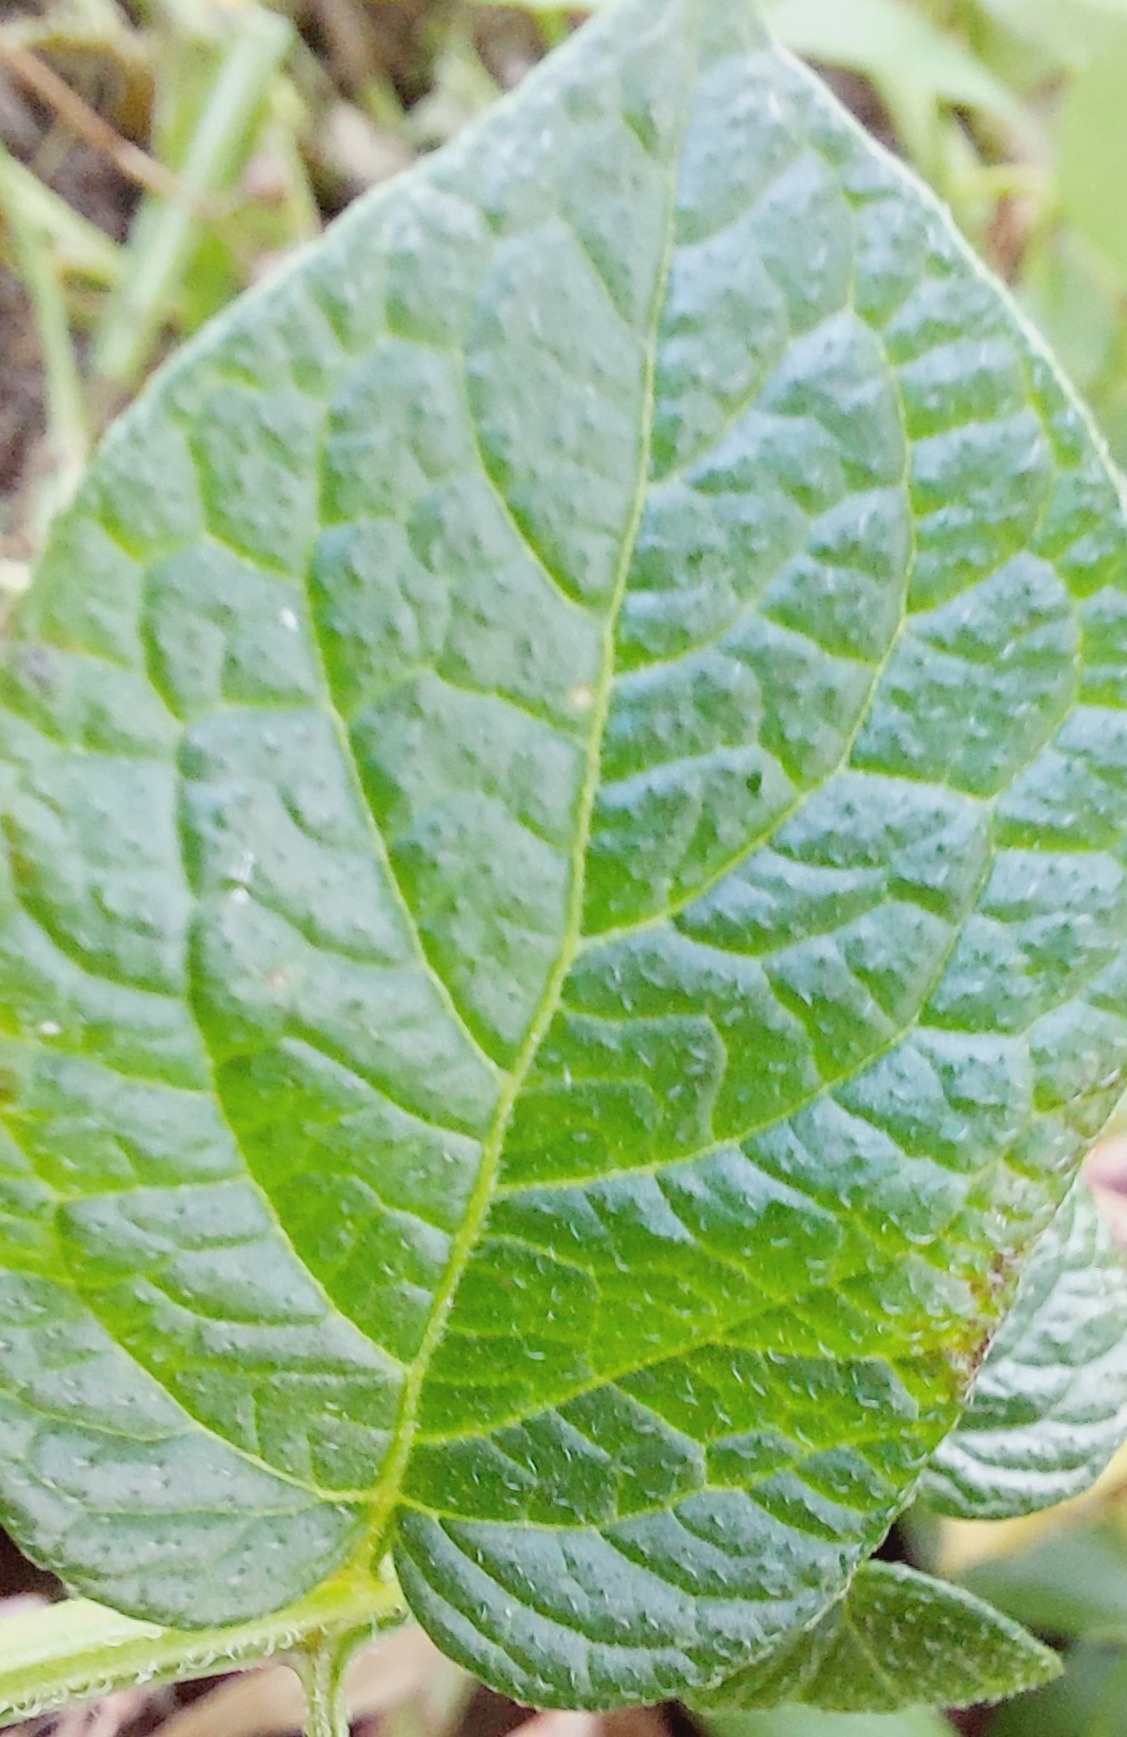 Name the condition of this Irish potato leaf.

healthy
